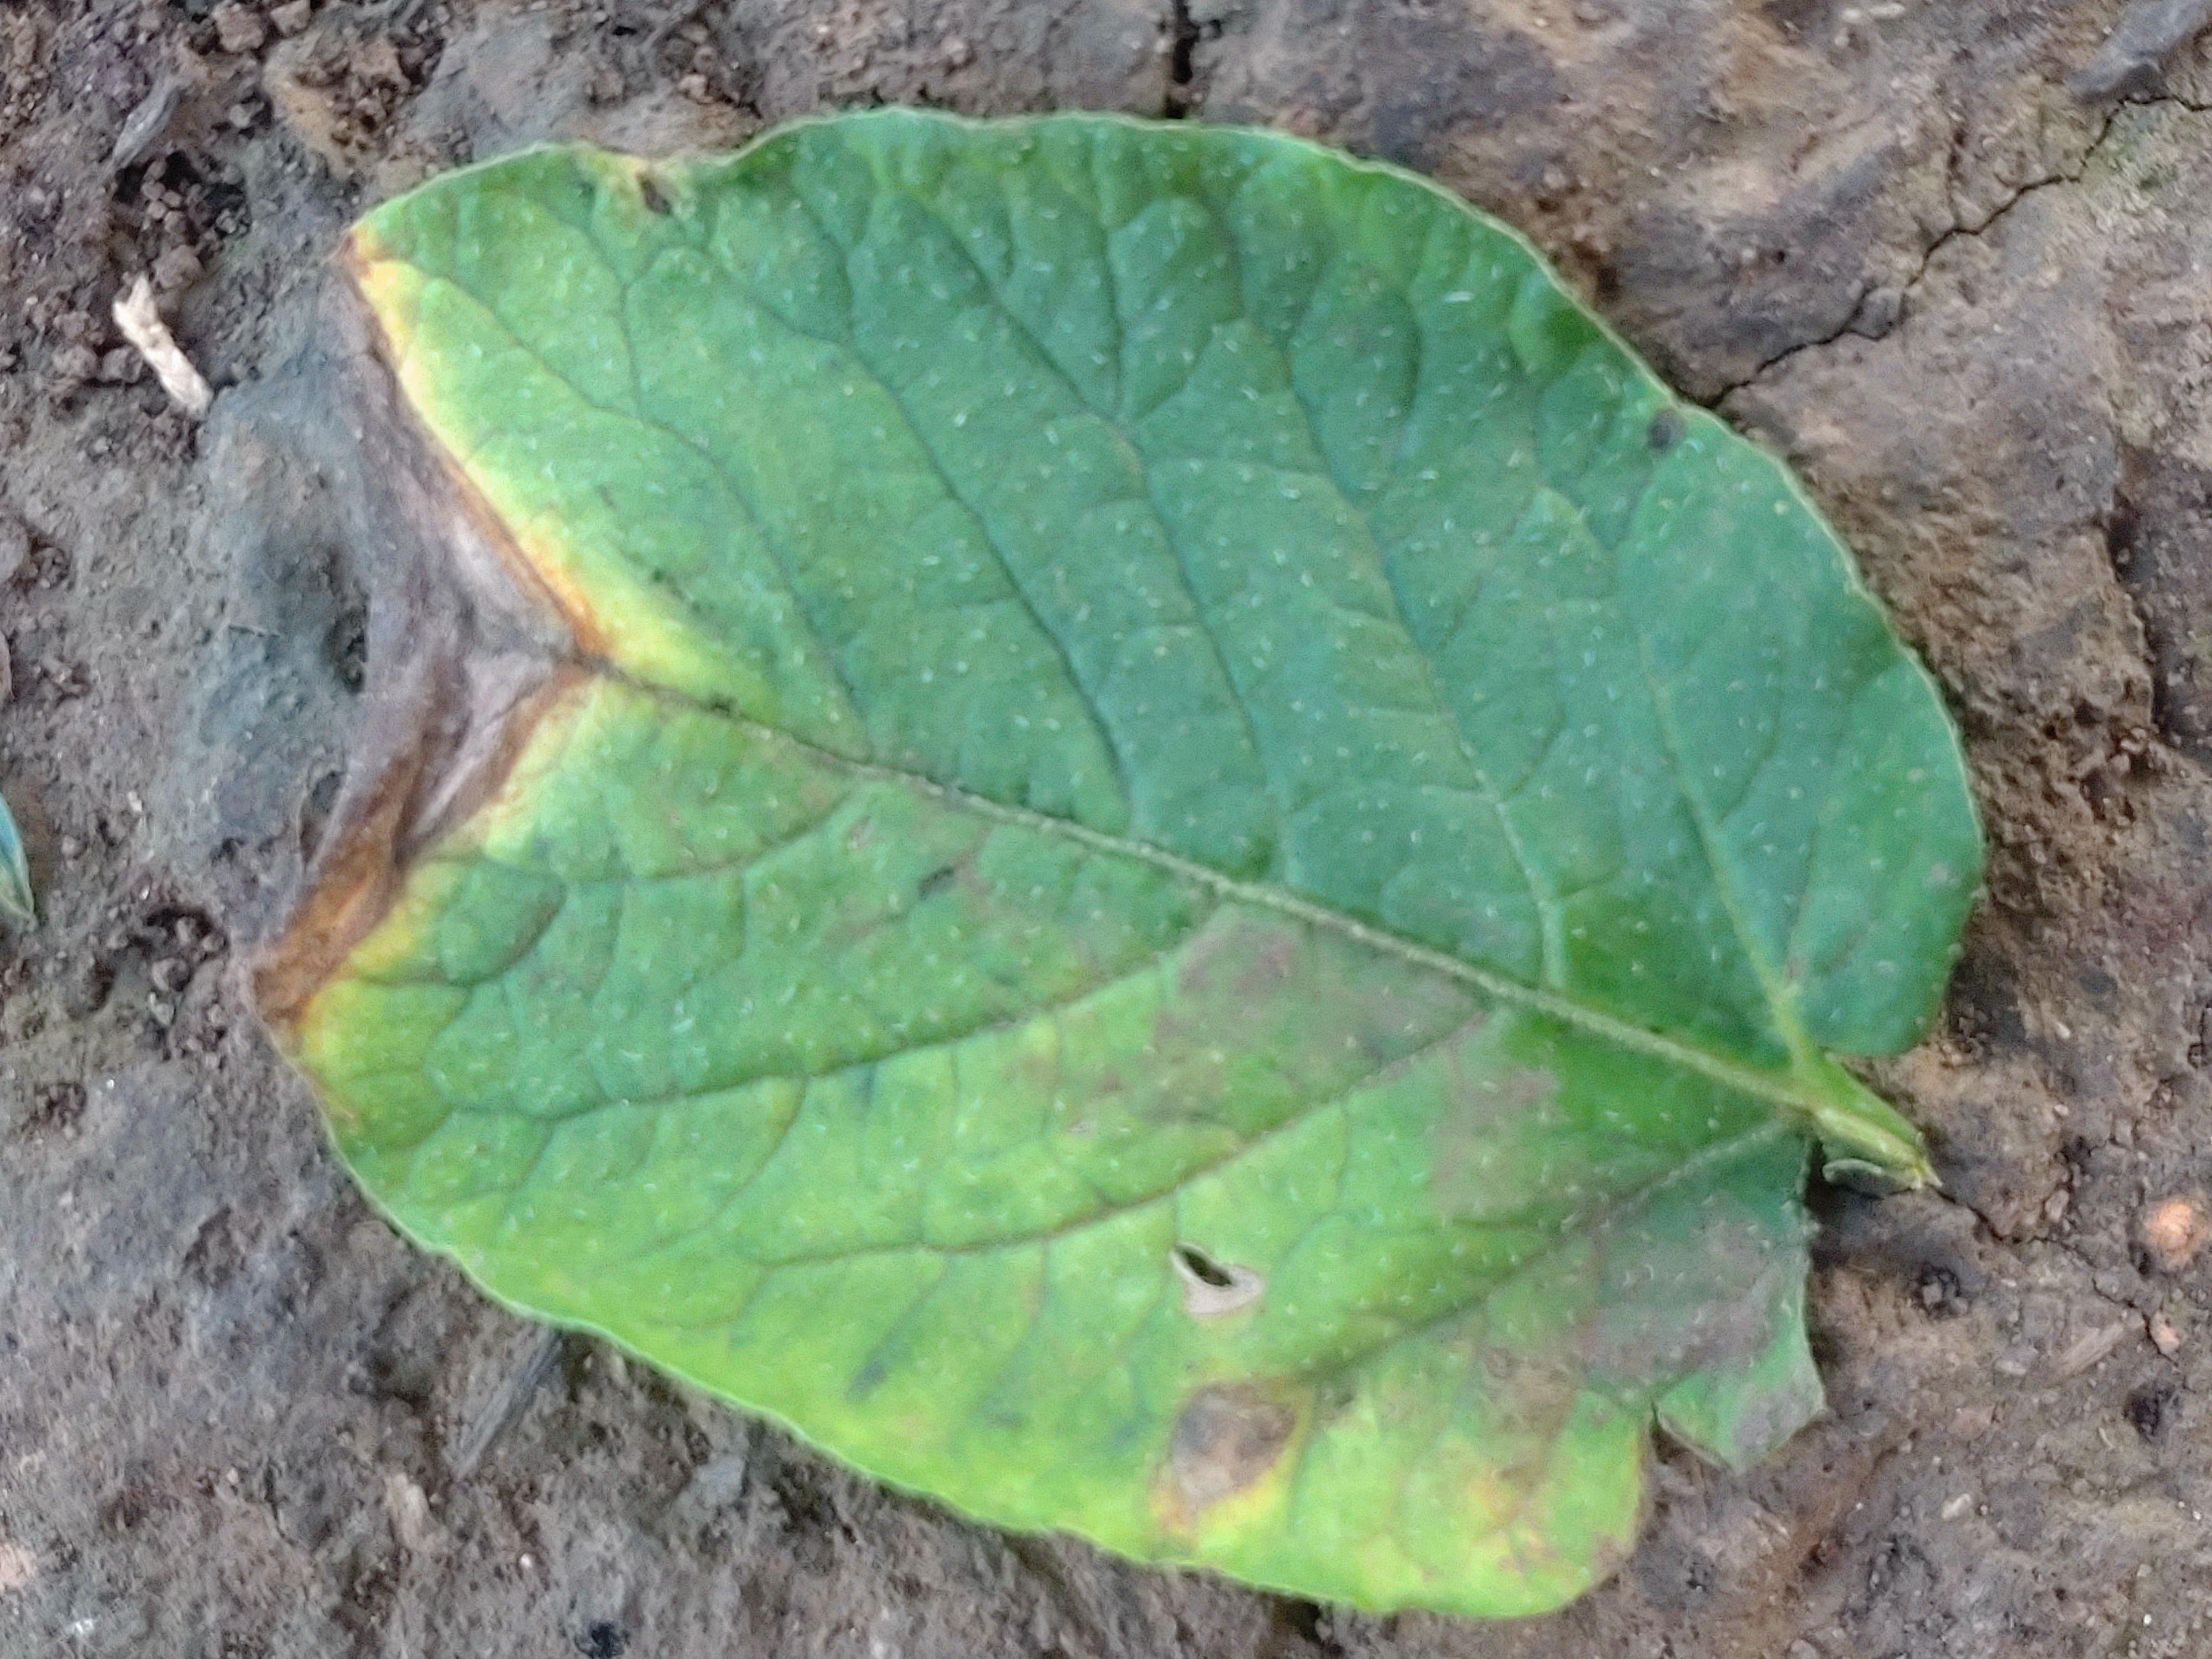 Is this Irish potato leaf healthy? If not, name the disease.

early blight
